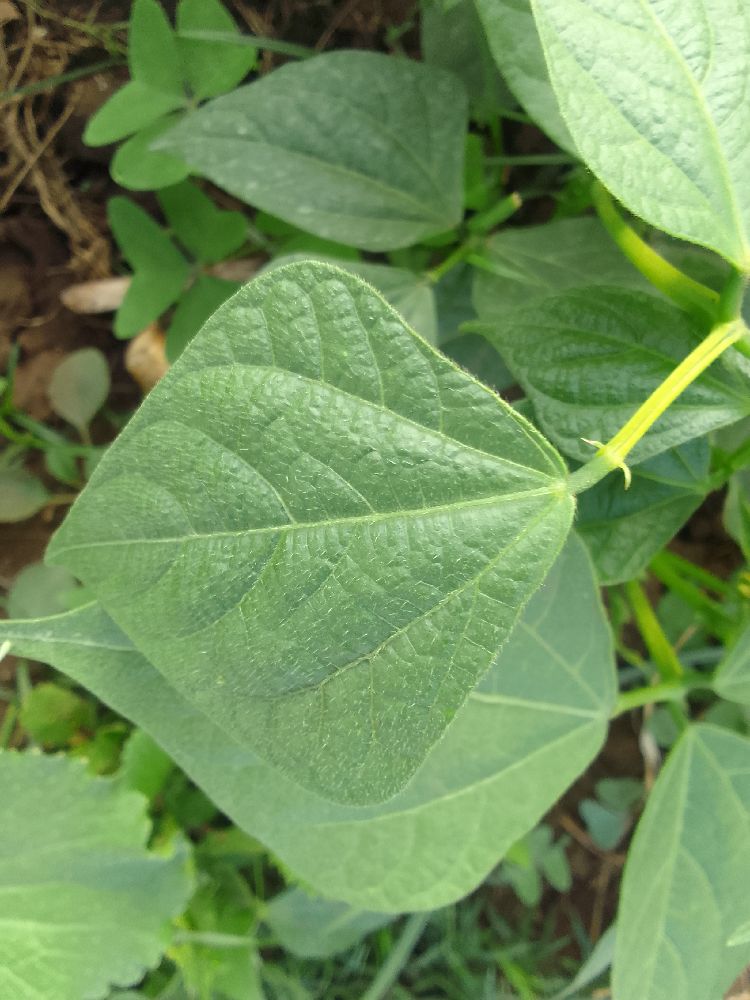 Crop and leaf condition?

common bean, healthy
